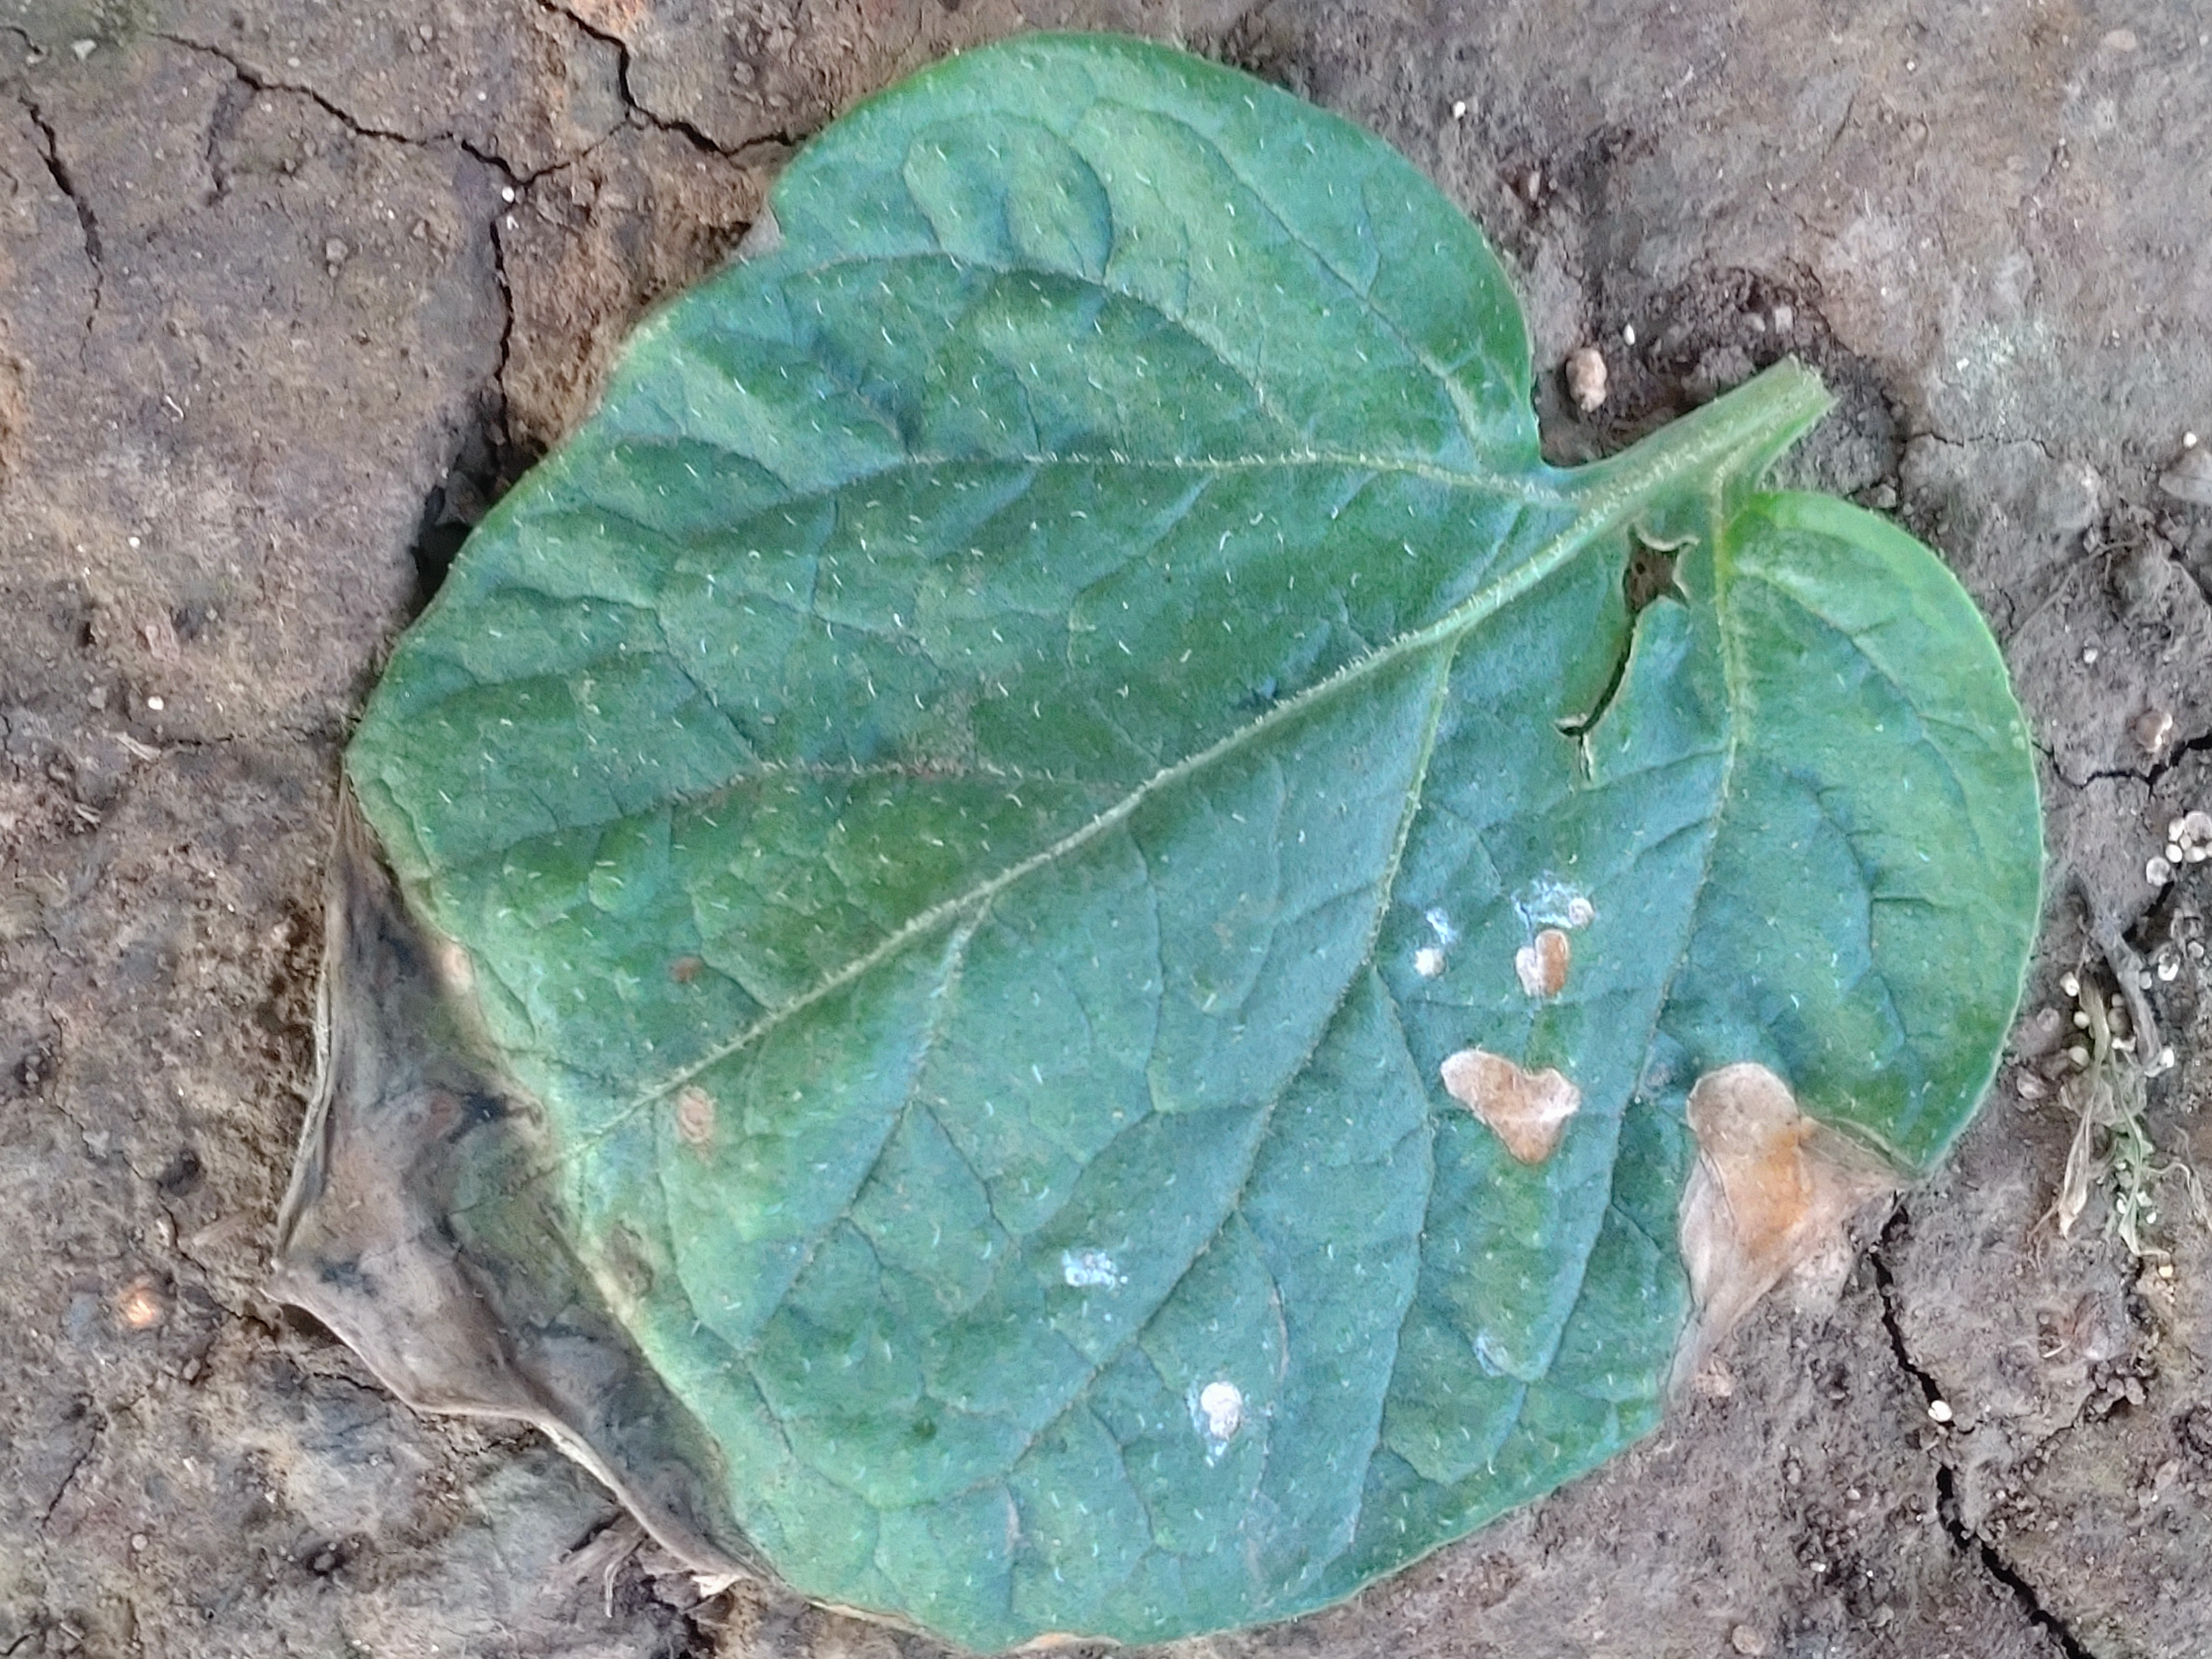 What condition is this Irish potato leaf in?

early blight
